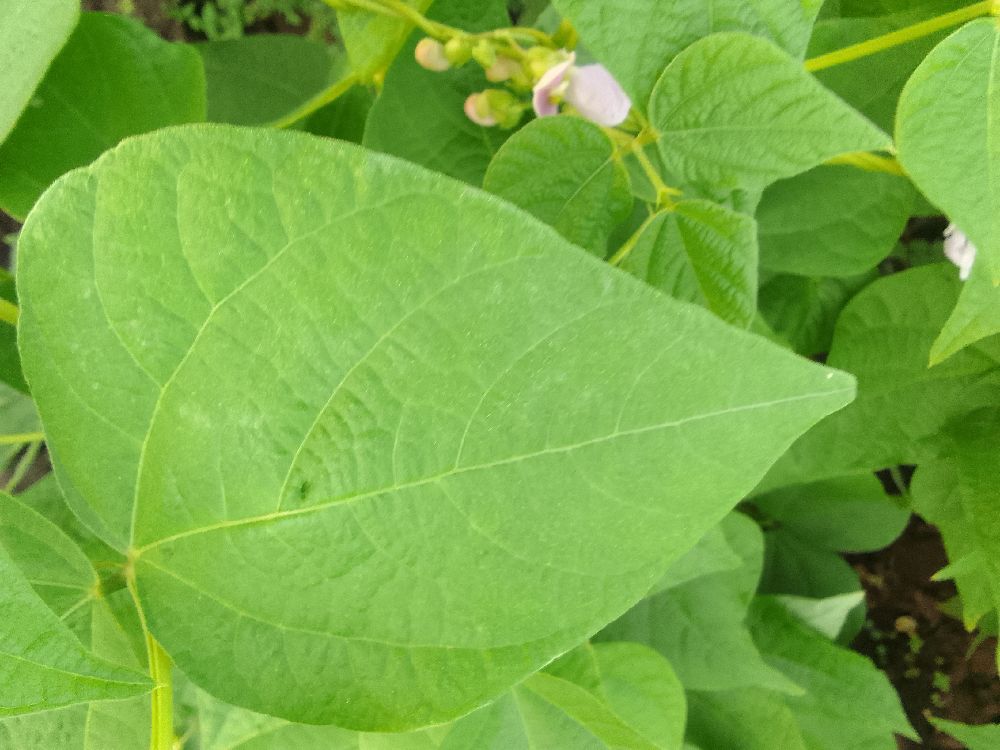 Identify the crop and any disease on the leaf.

common bean, healthy
